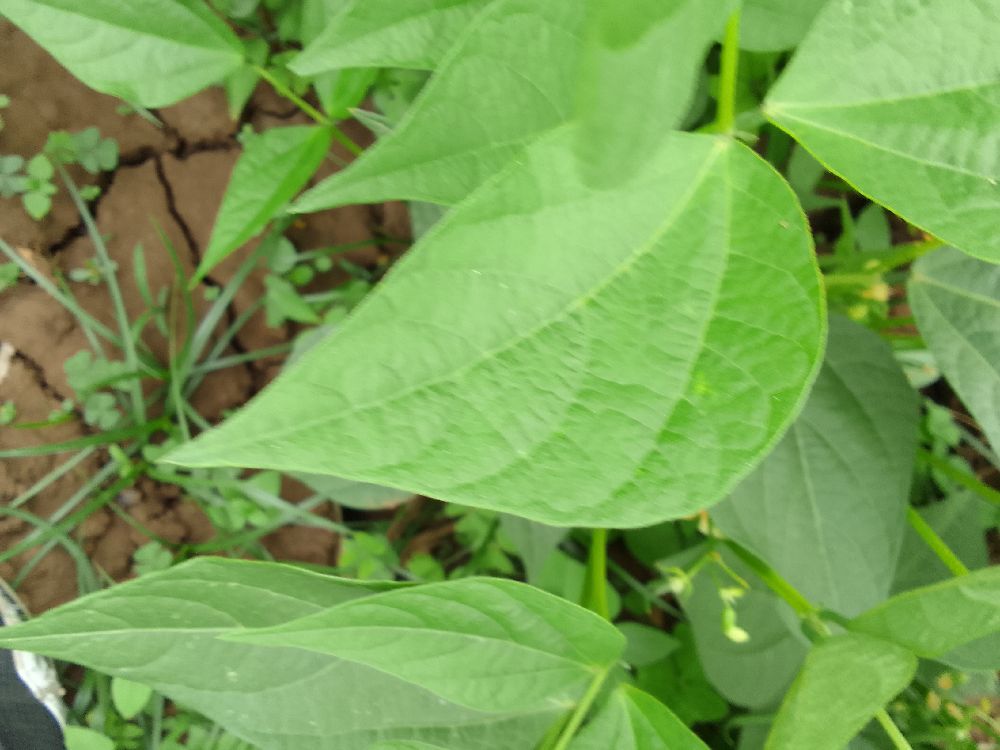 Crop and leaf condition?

common bean, healthy
